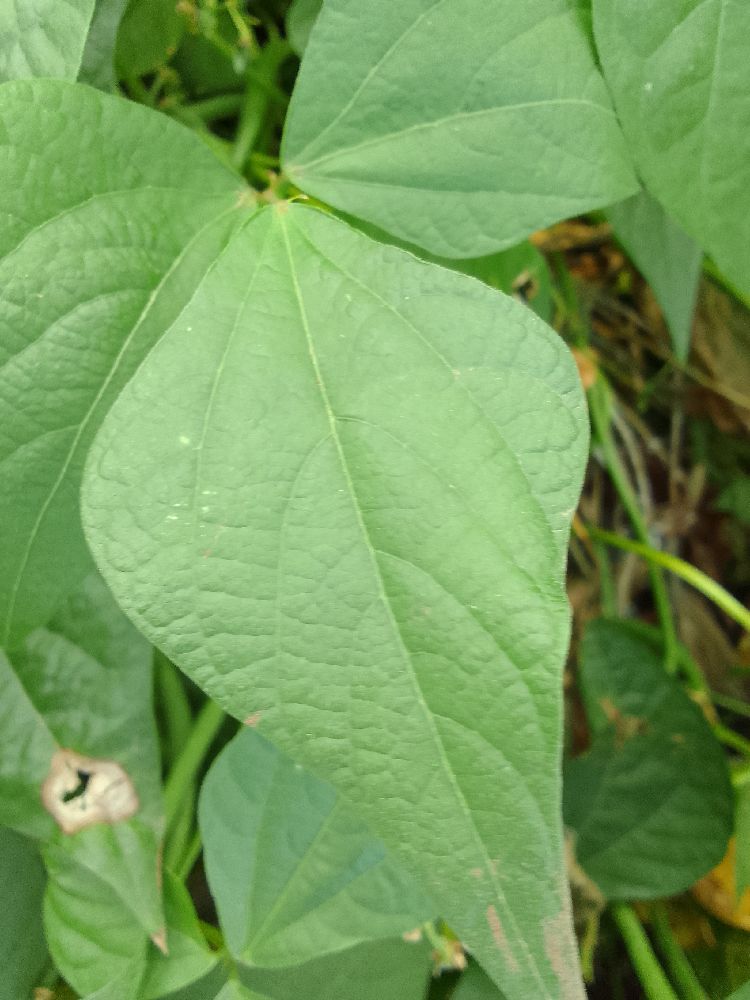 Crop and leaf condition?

common bean, healthy
